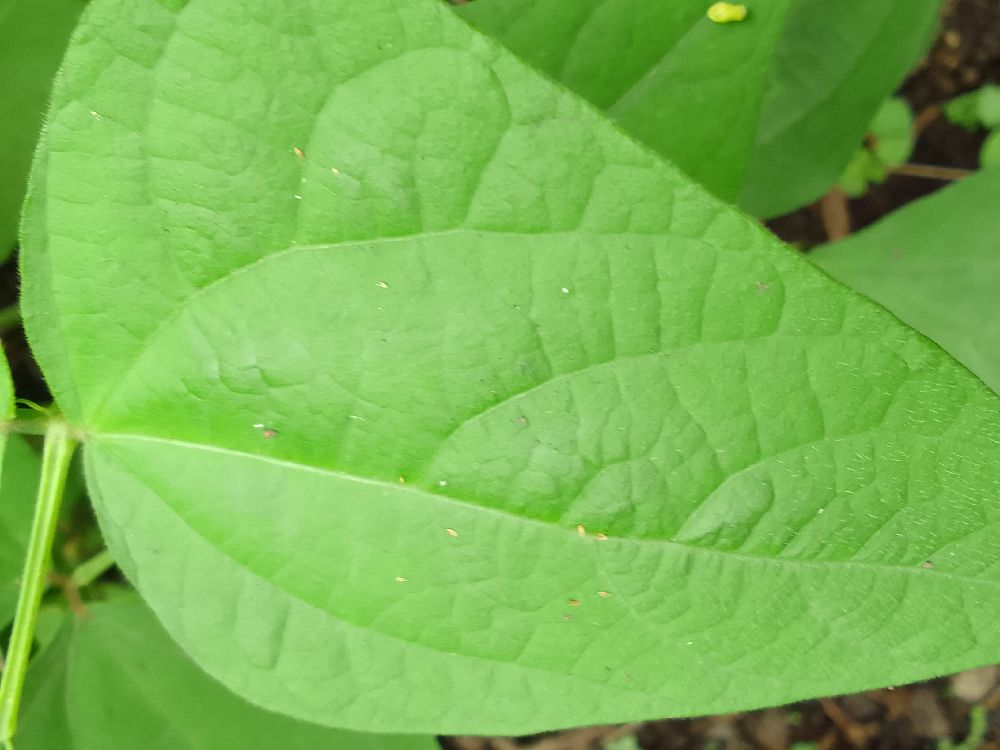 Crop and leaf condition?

common bean, healthy
